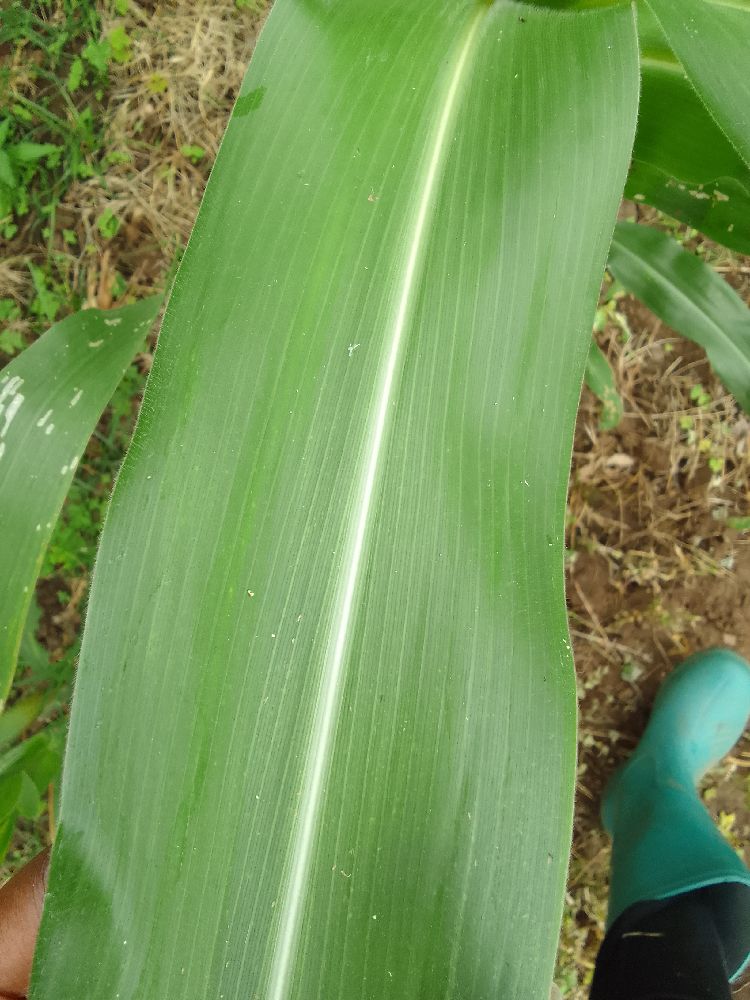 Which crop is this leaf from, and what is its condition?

maize, healthy
